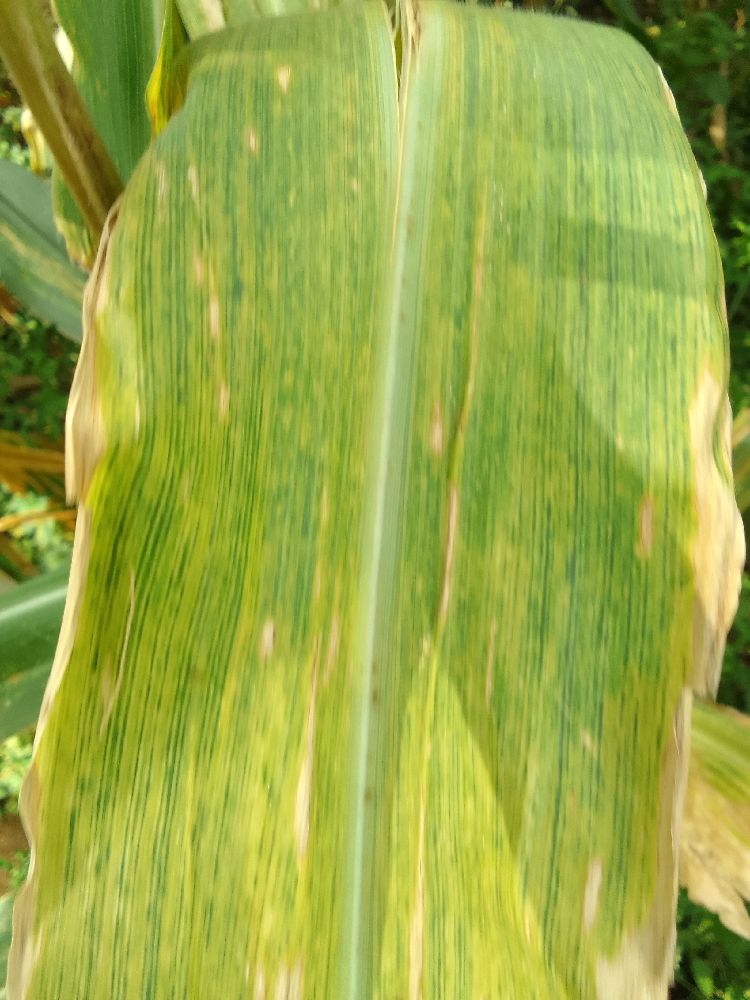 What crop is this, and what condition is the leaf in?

maize, maize lethal necrosis
